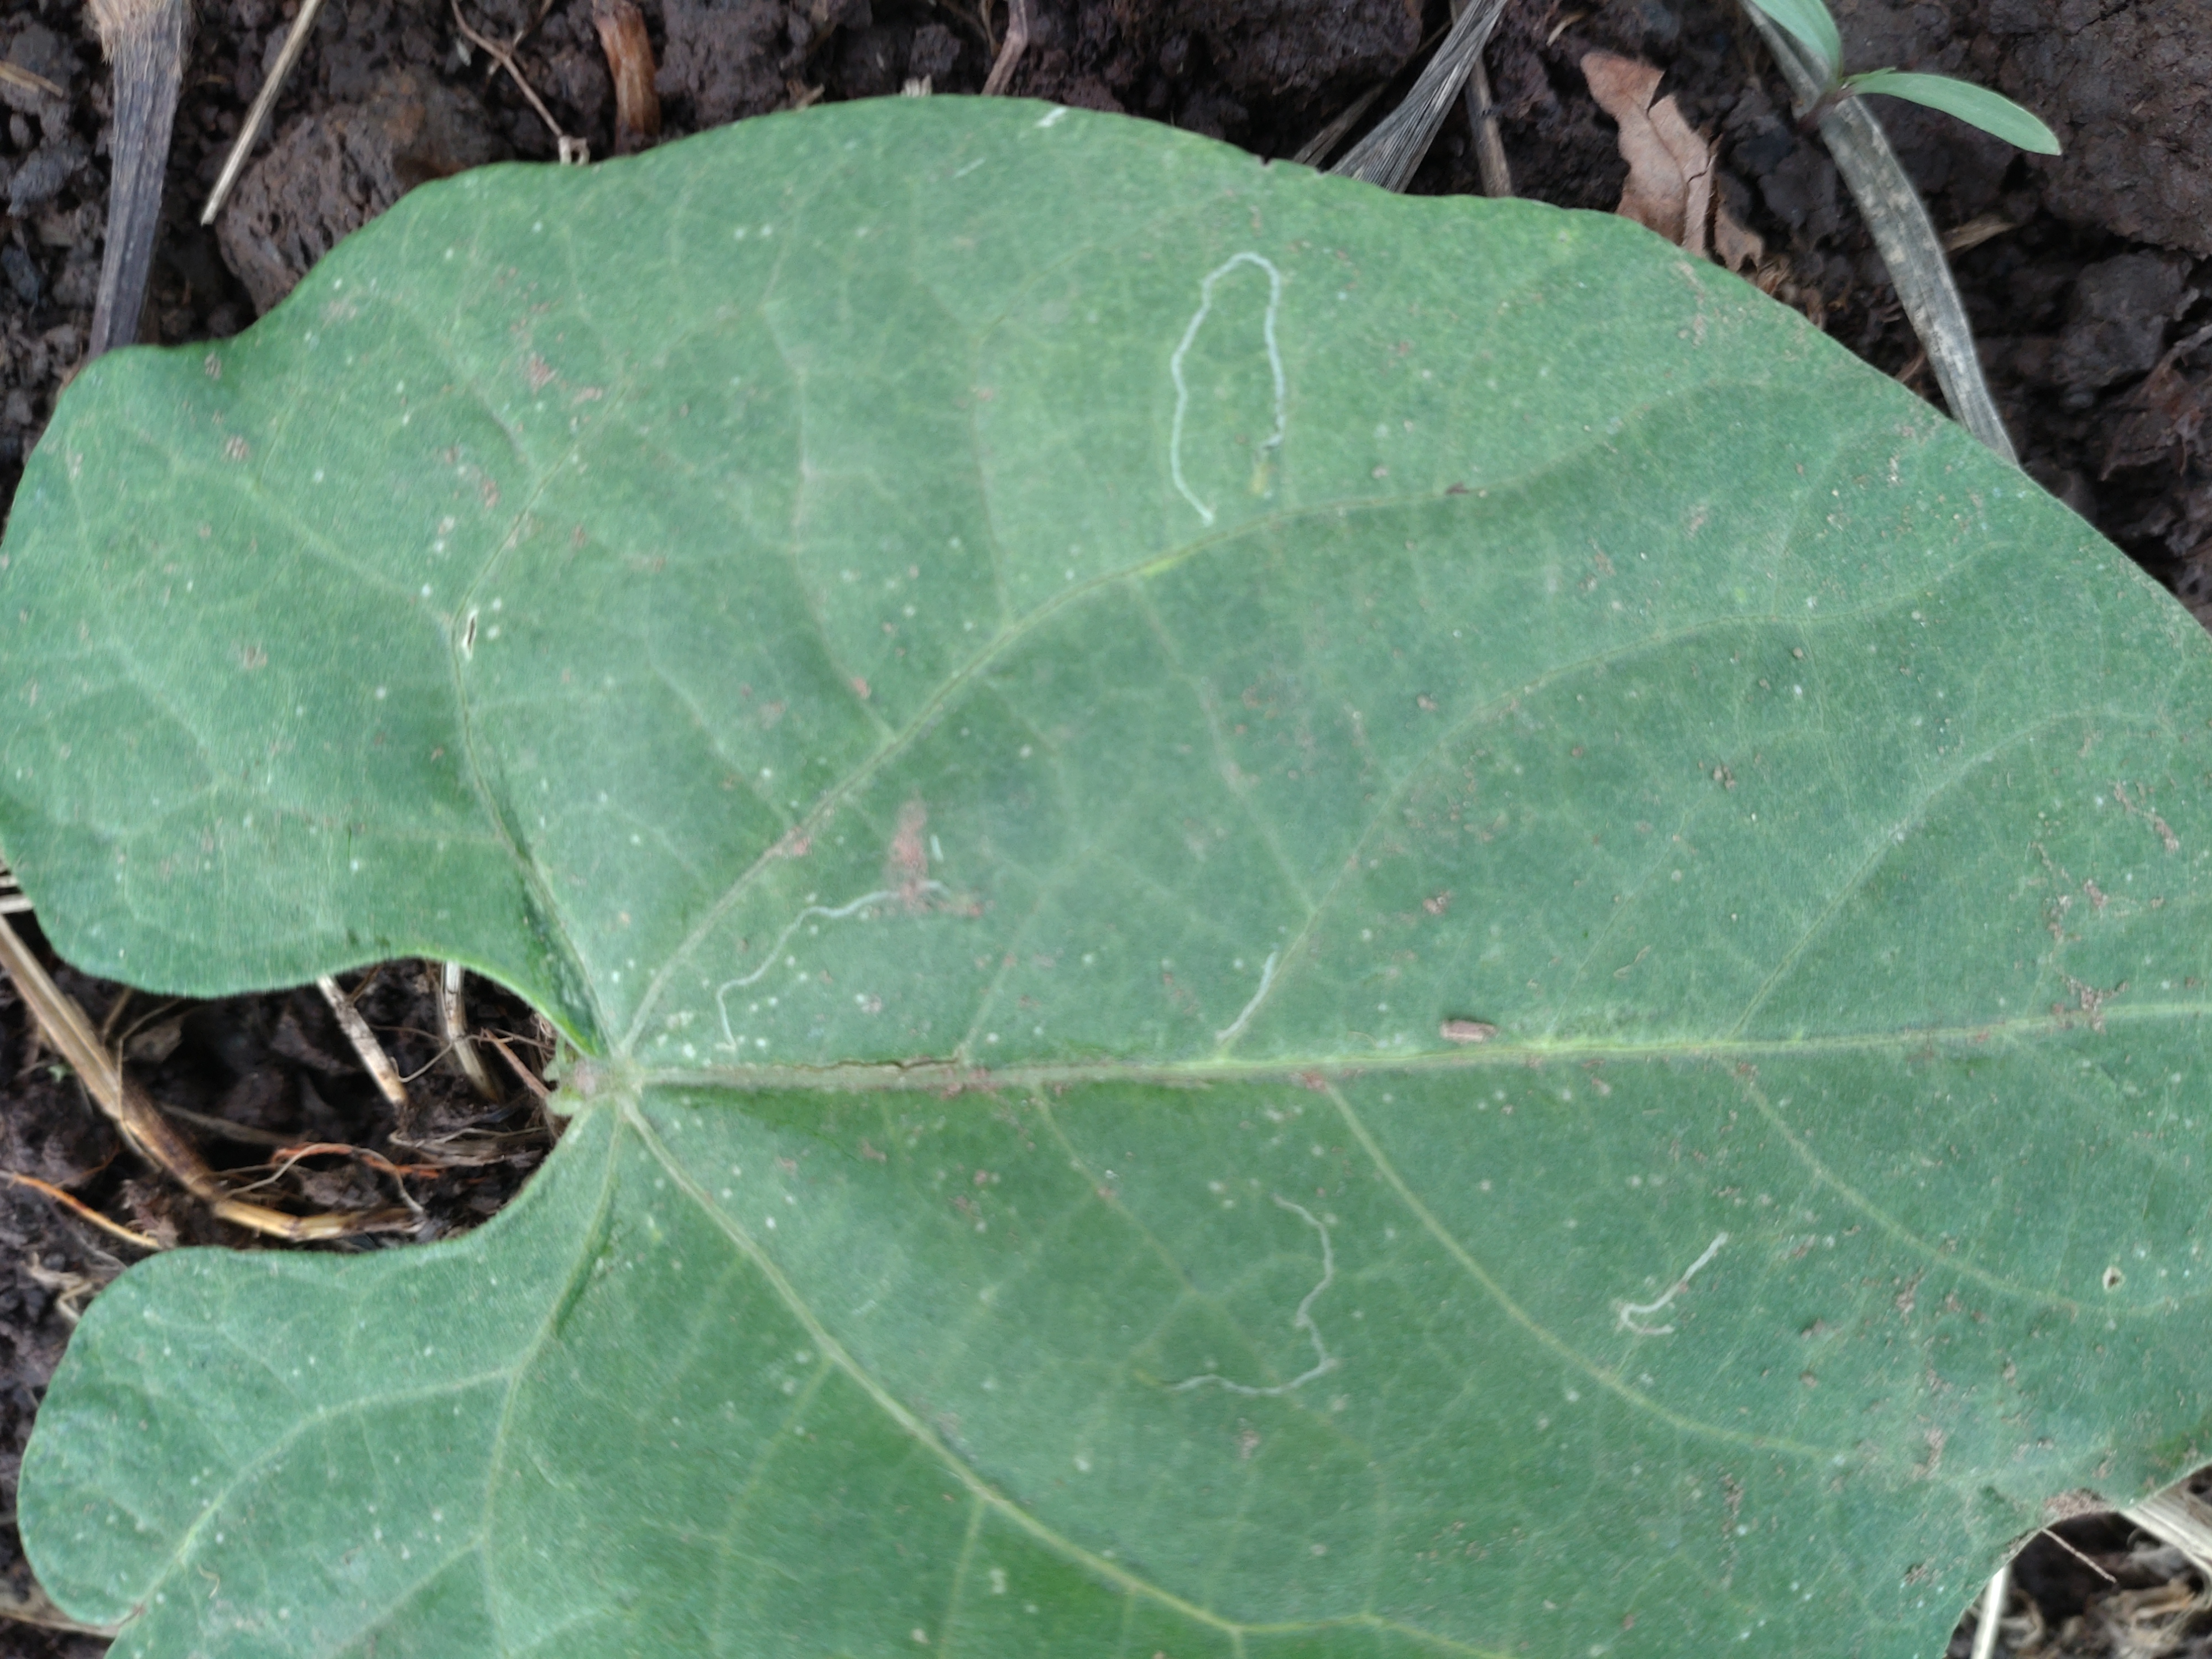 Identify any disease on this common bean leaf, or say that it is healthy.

healthy
